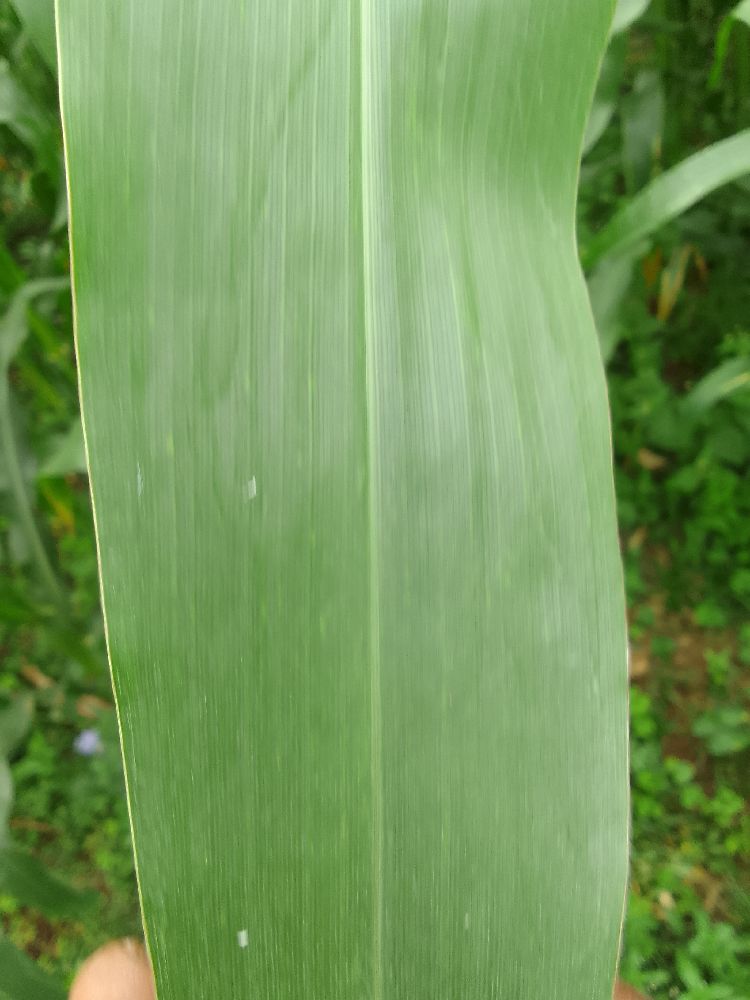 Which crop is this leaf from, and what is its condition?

maize, healthy
